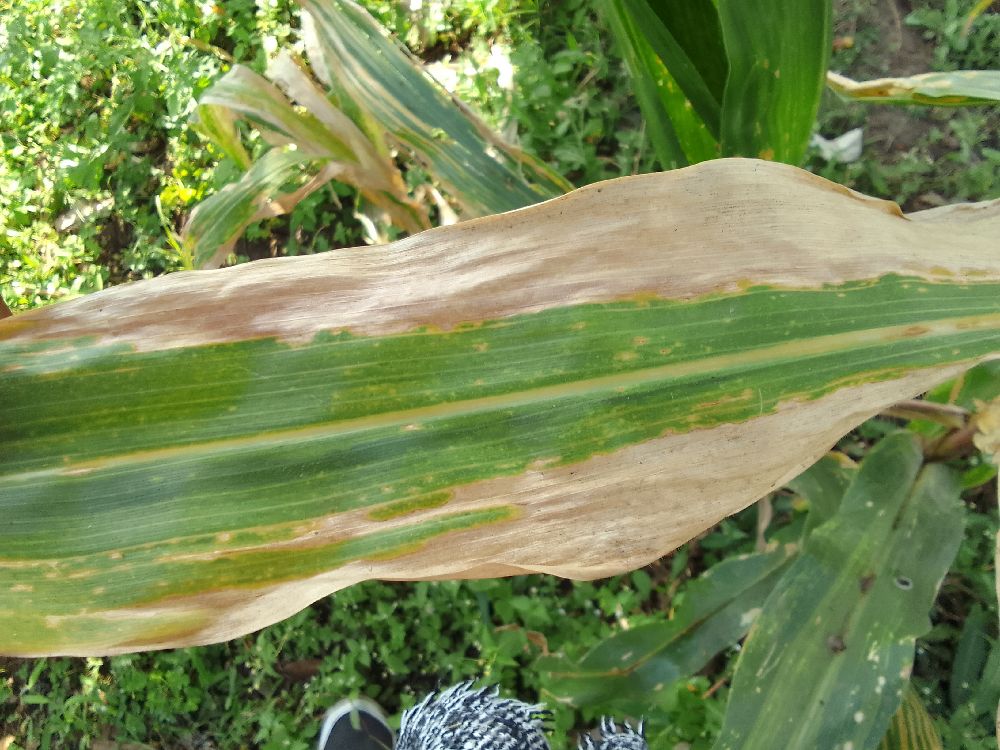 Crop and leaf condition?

maize, maize lethal necrosis
